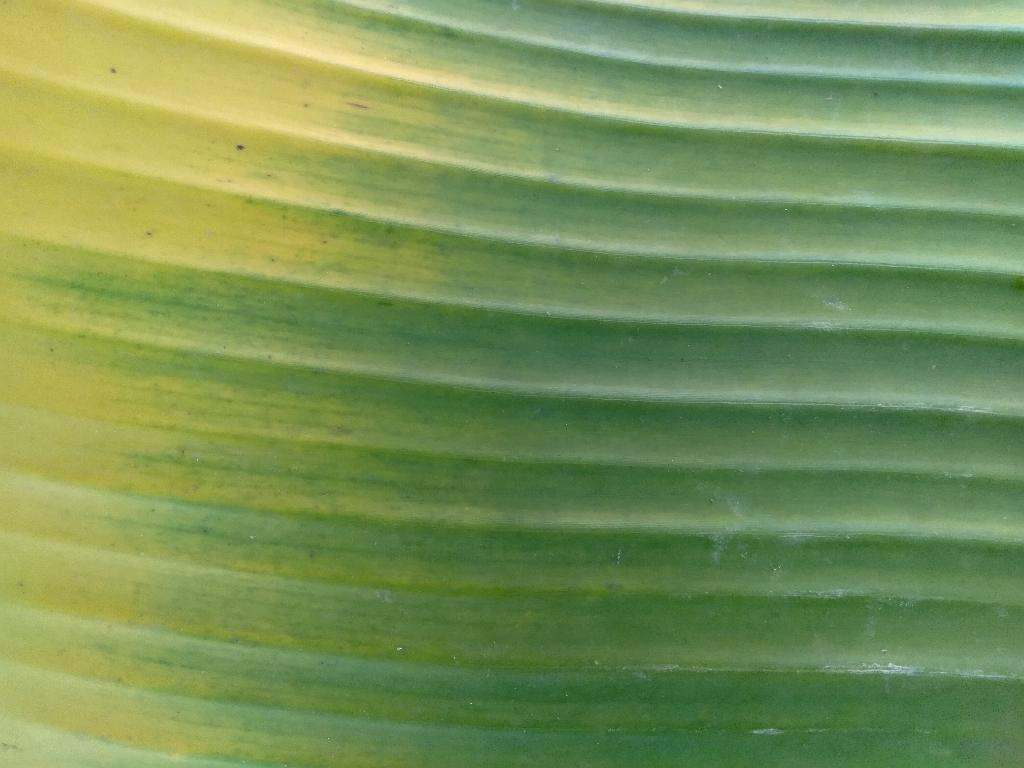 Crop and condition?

banana, fusarium wilt race 1
